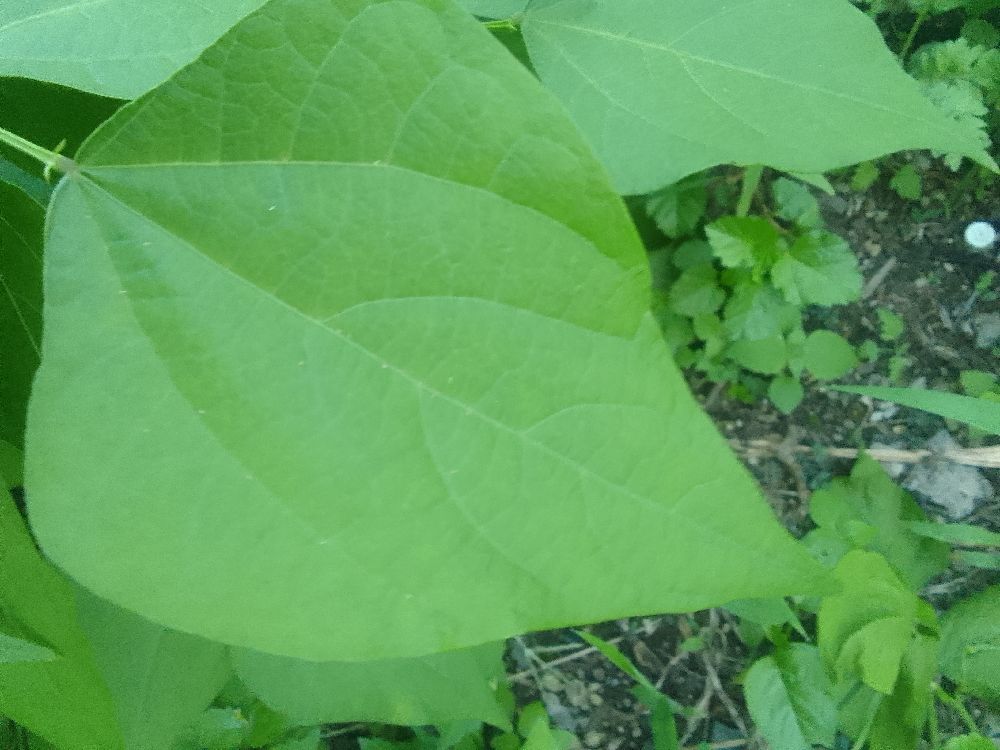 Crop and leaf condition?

common bean, healthy
